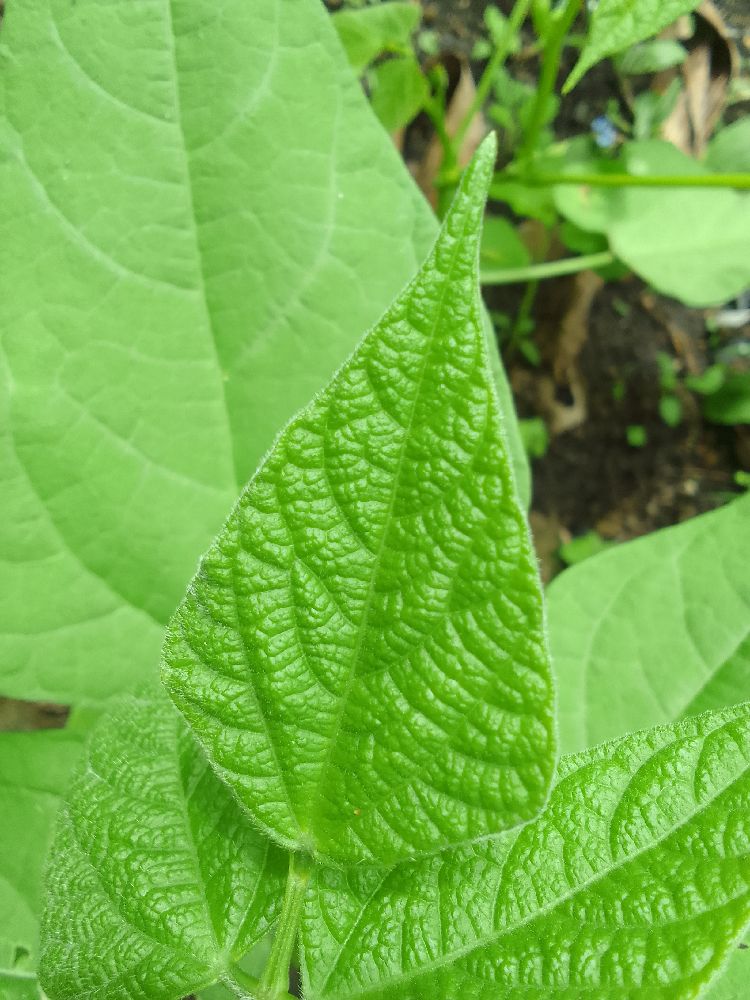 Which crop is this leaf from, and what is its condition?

common bean, healthy
